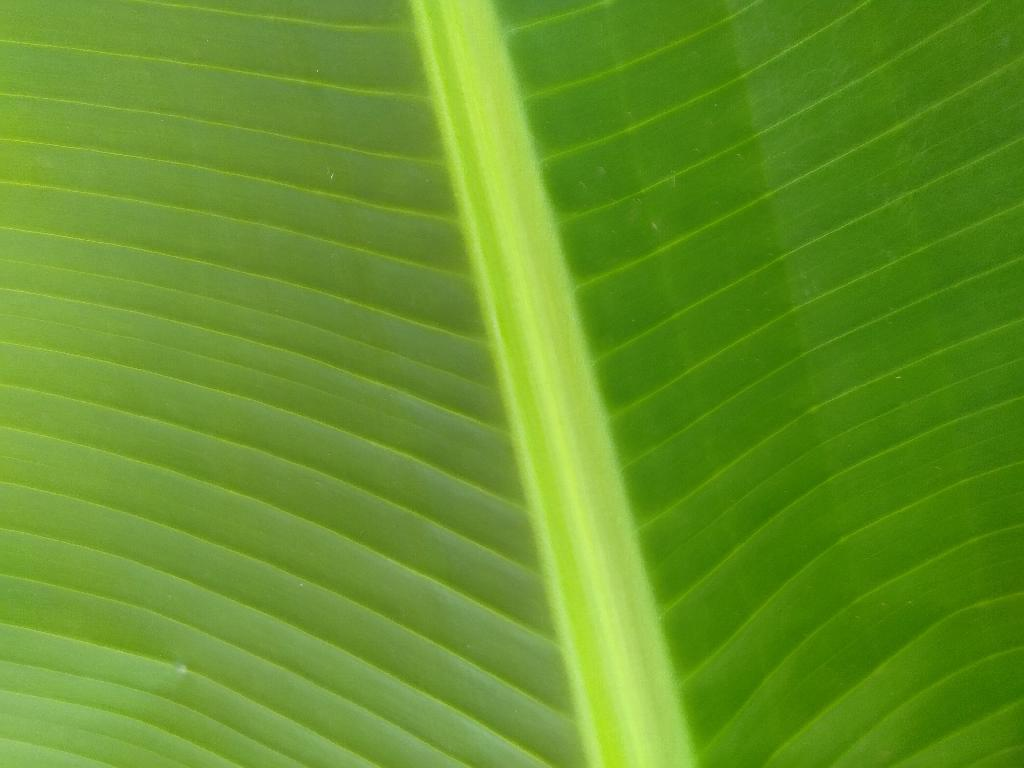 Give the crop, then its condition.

banana, healthy
